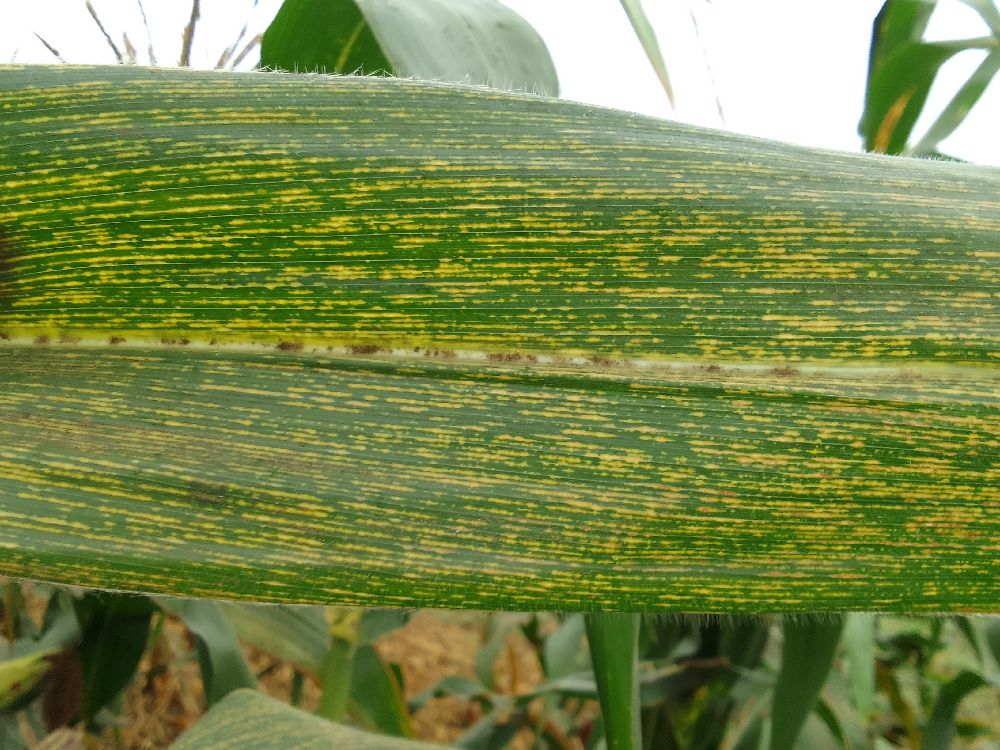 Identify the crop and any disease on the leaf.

maize, maize streak virus
